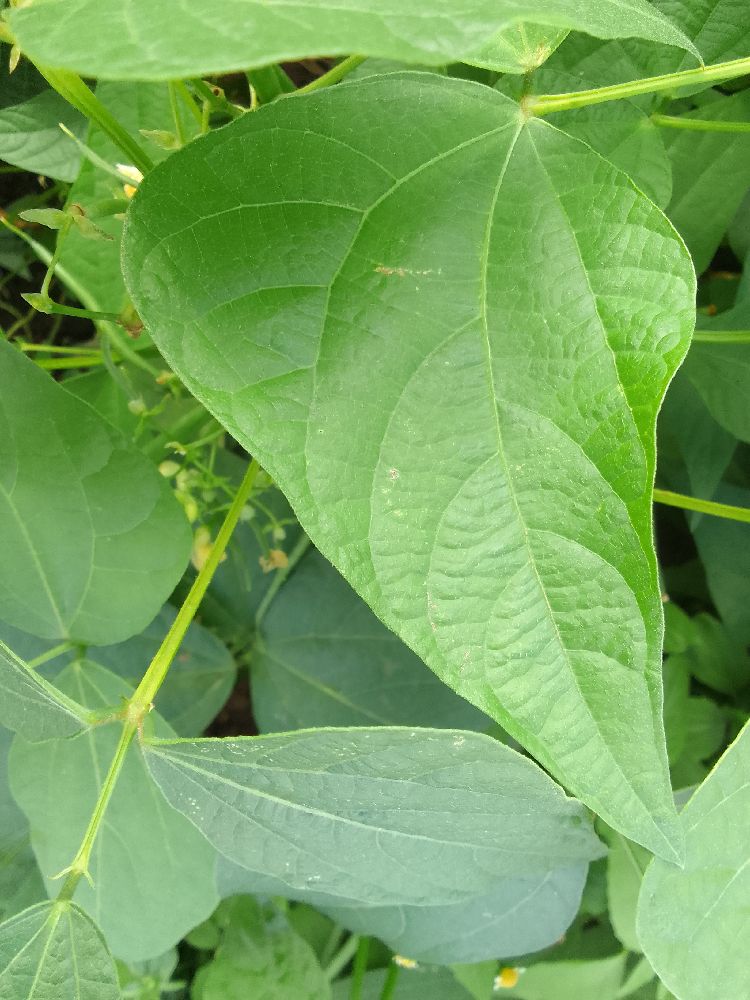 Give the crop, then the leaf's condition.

common bean, healthy
